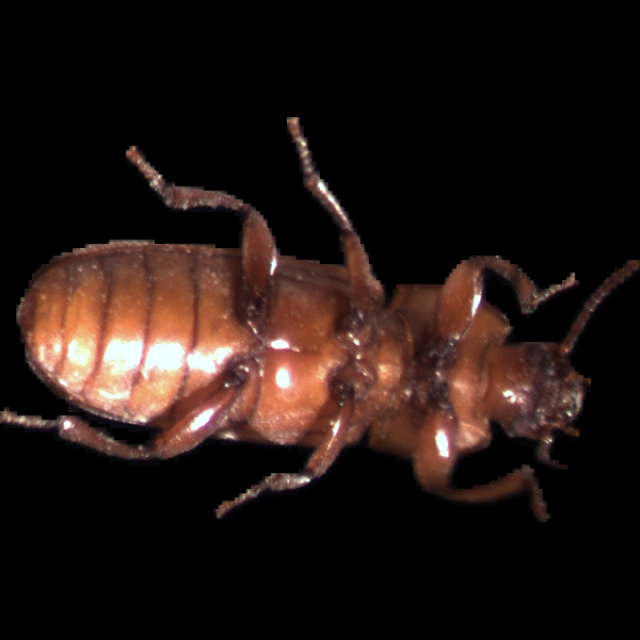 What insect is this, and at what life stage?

mealworm beetle
